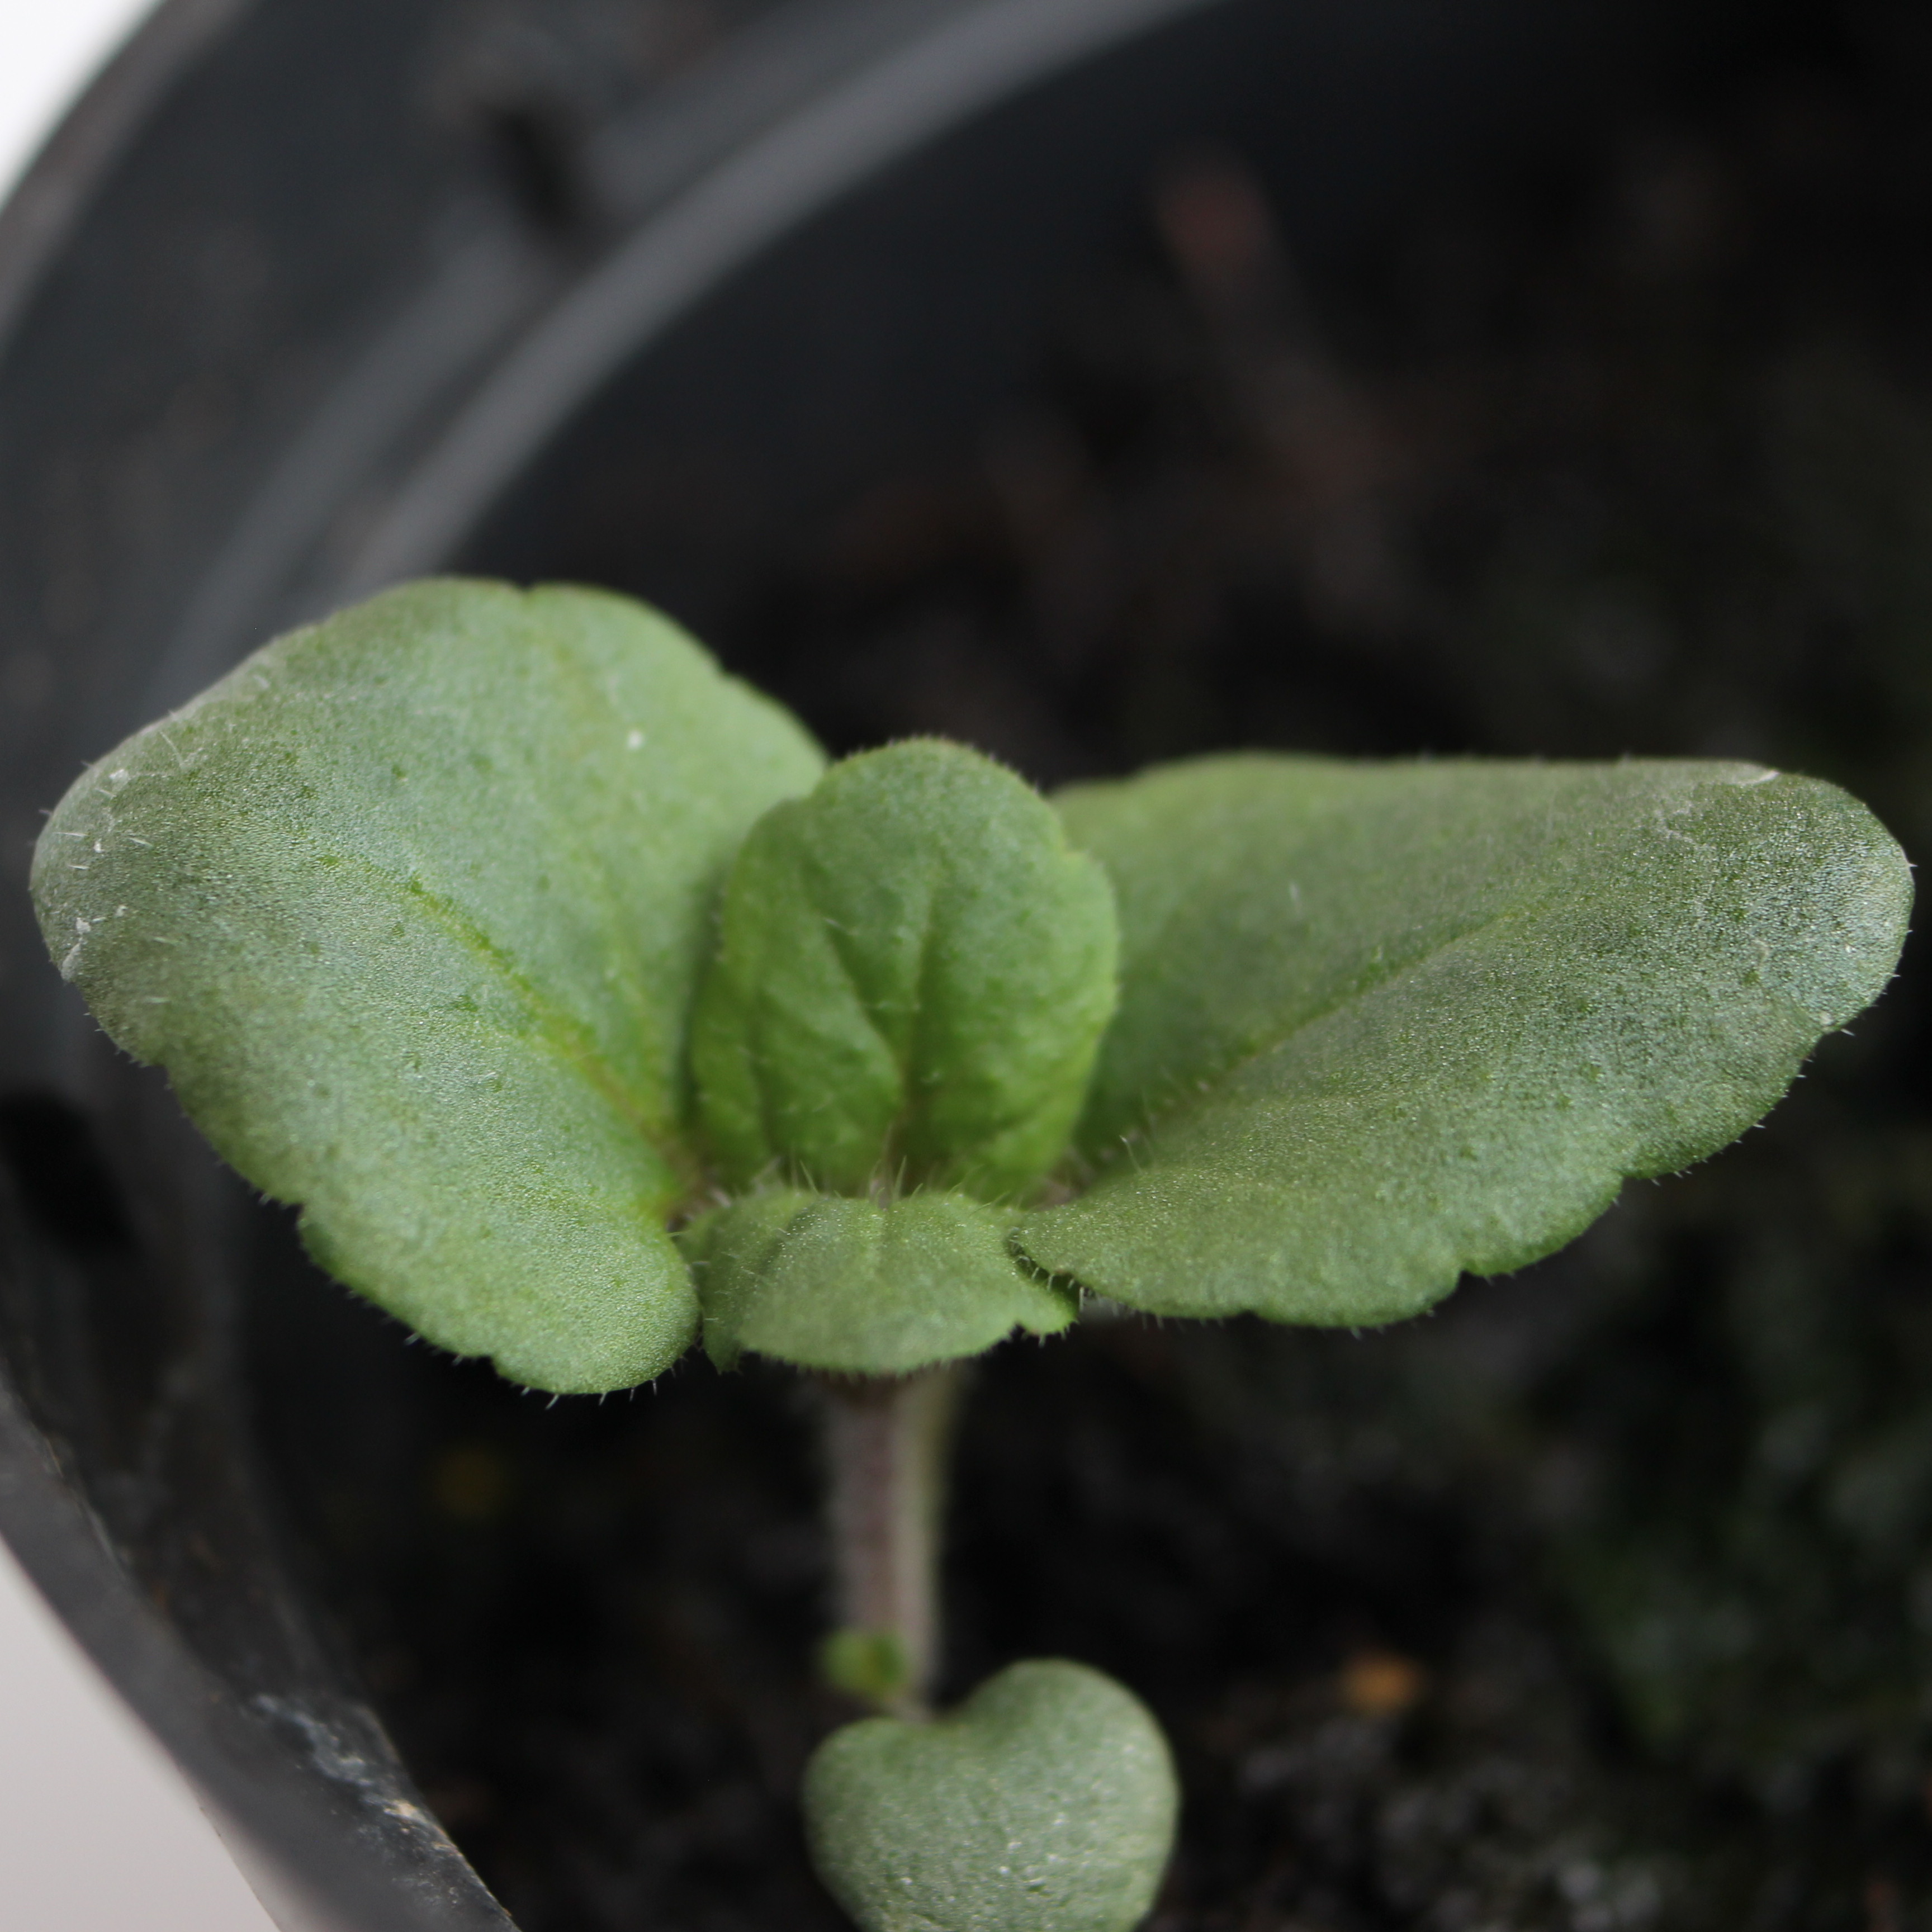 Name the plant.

Veronica persica
